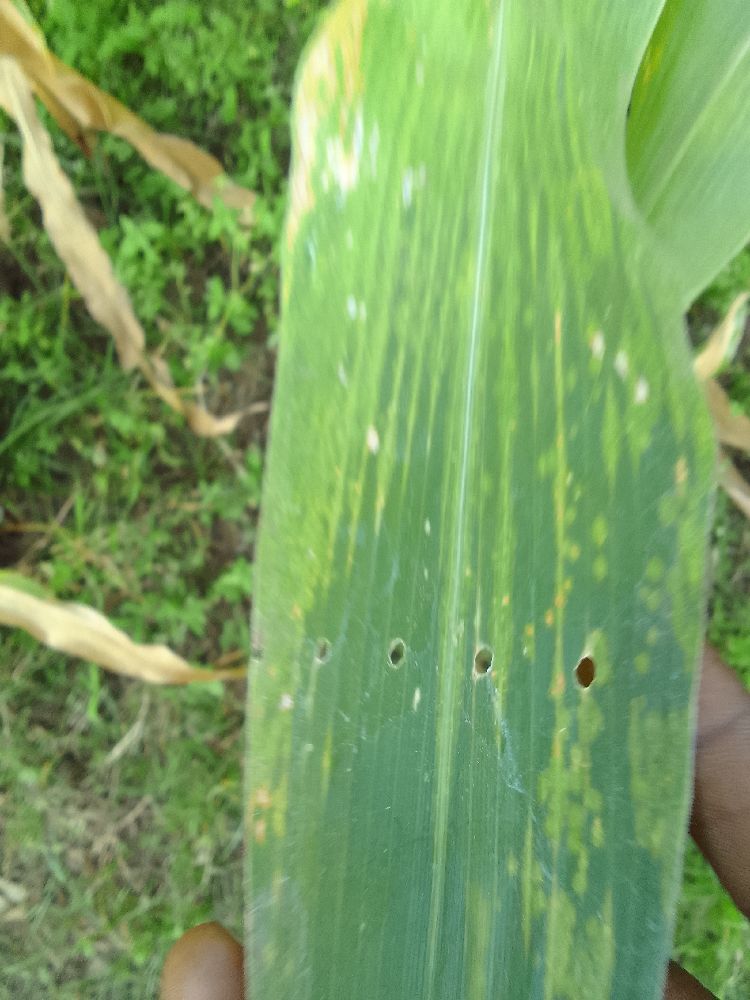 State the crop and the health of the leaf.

maize, maize lethal necrosis
